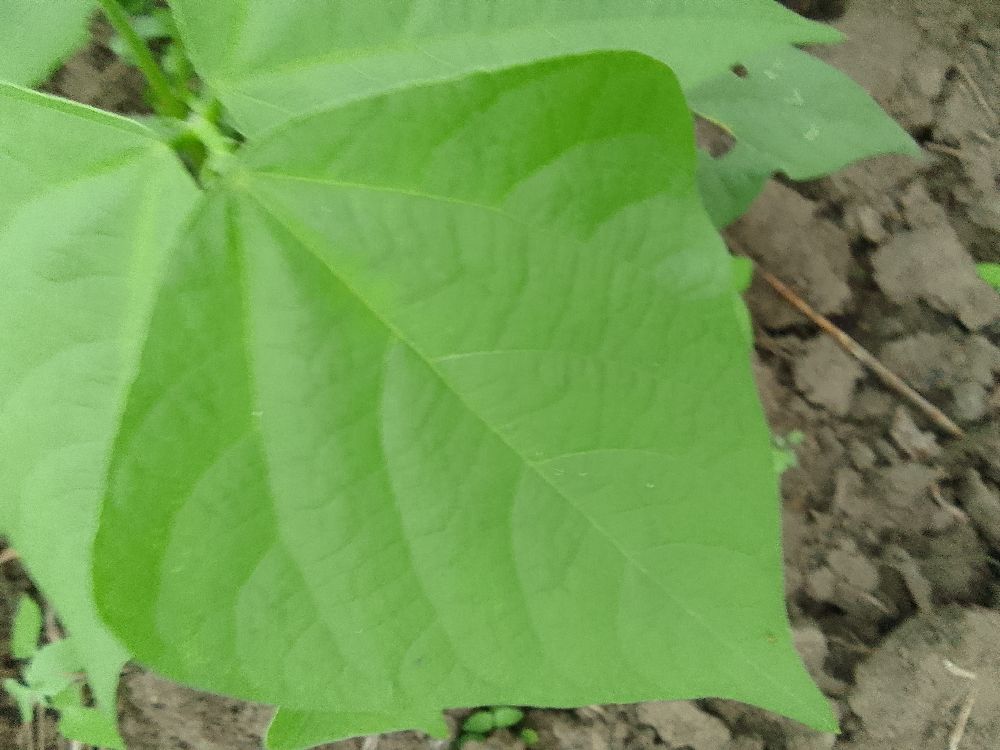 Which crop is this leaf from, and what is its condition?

common bean, healthy
